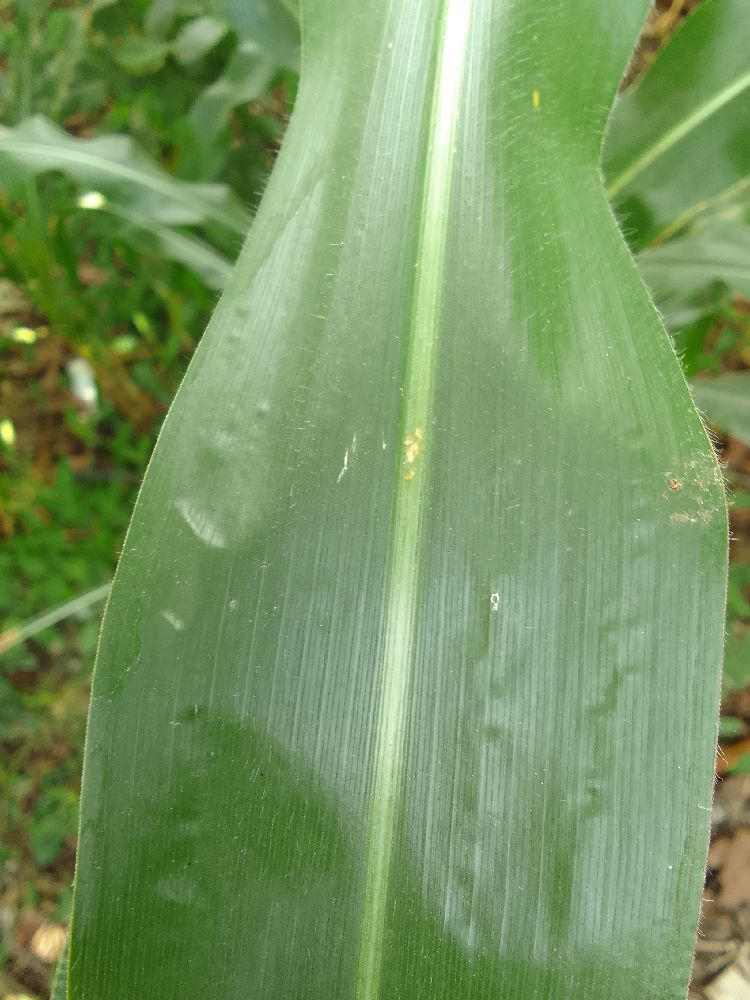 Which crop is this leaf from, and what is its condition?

maize, healthy
